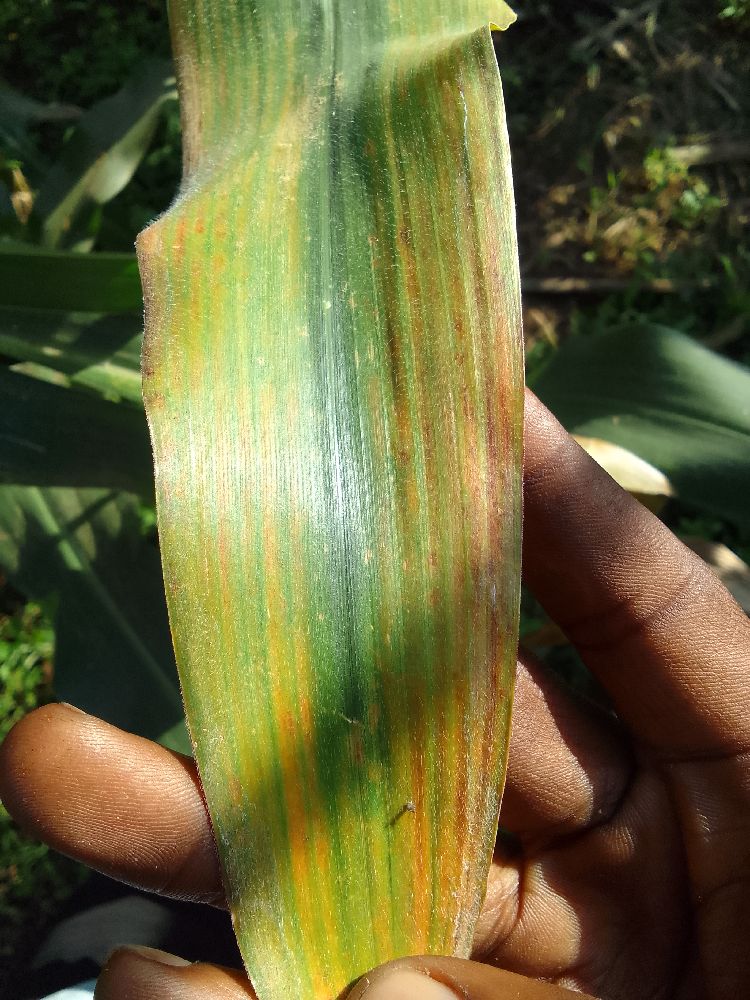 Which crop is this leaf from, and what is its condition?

maize, maize lethal necrosis
